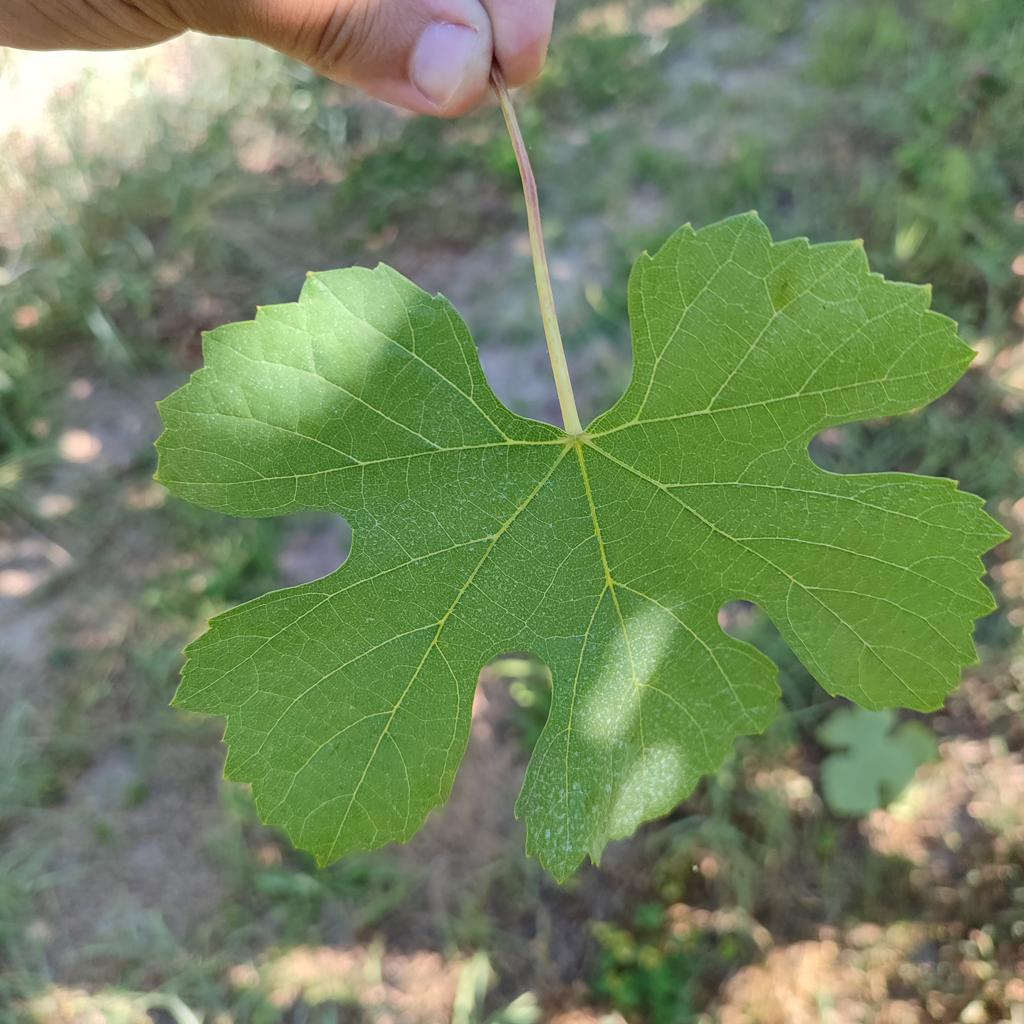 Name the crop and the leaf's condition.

grapevine, healthy
